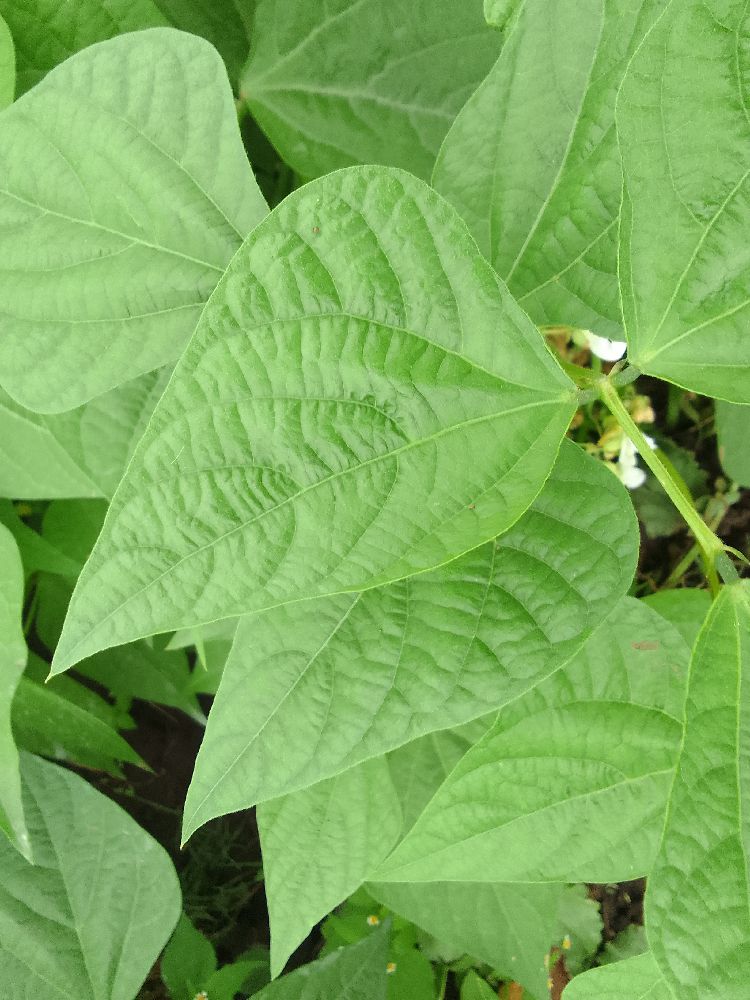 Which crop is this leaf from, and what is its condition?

common bean, healthy
